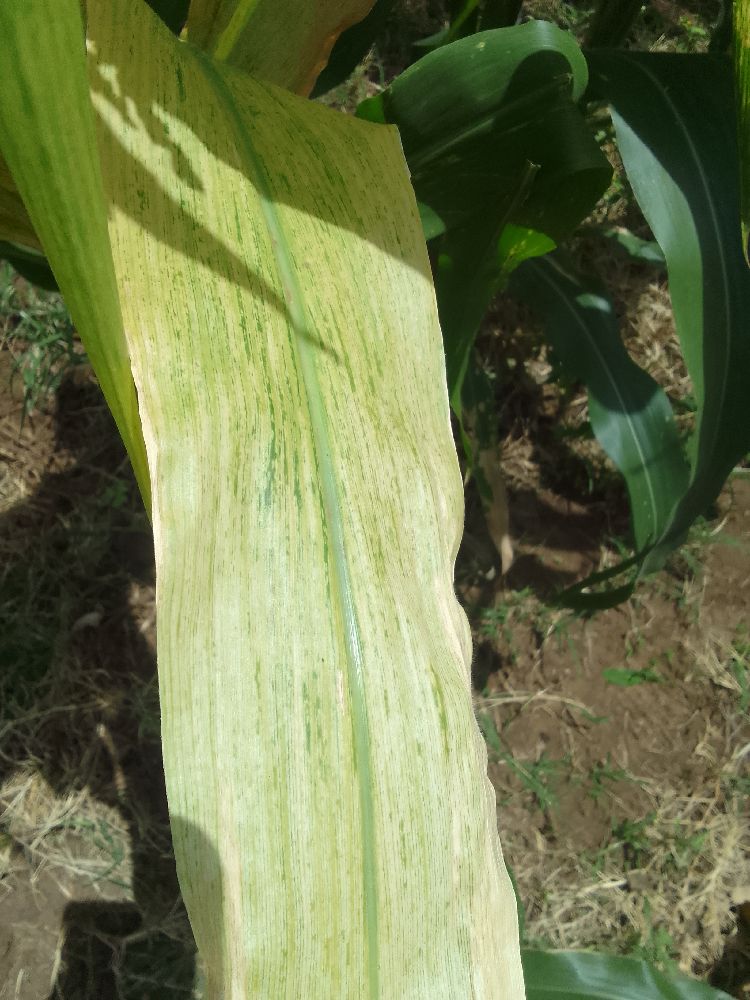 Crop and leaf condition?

maize, maize lethal necrosis
